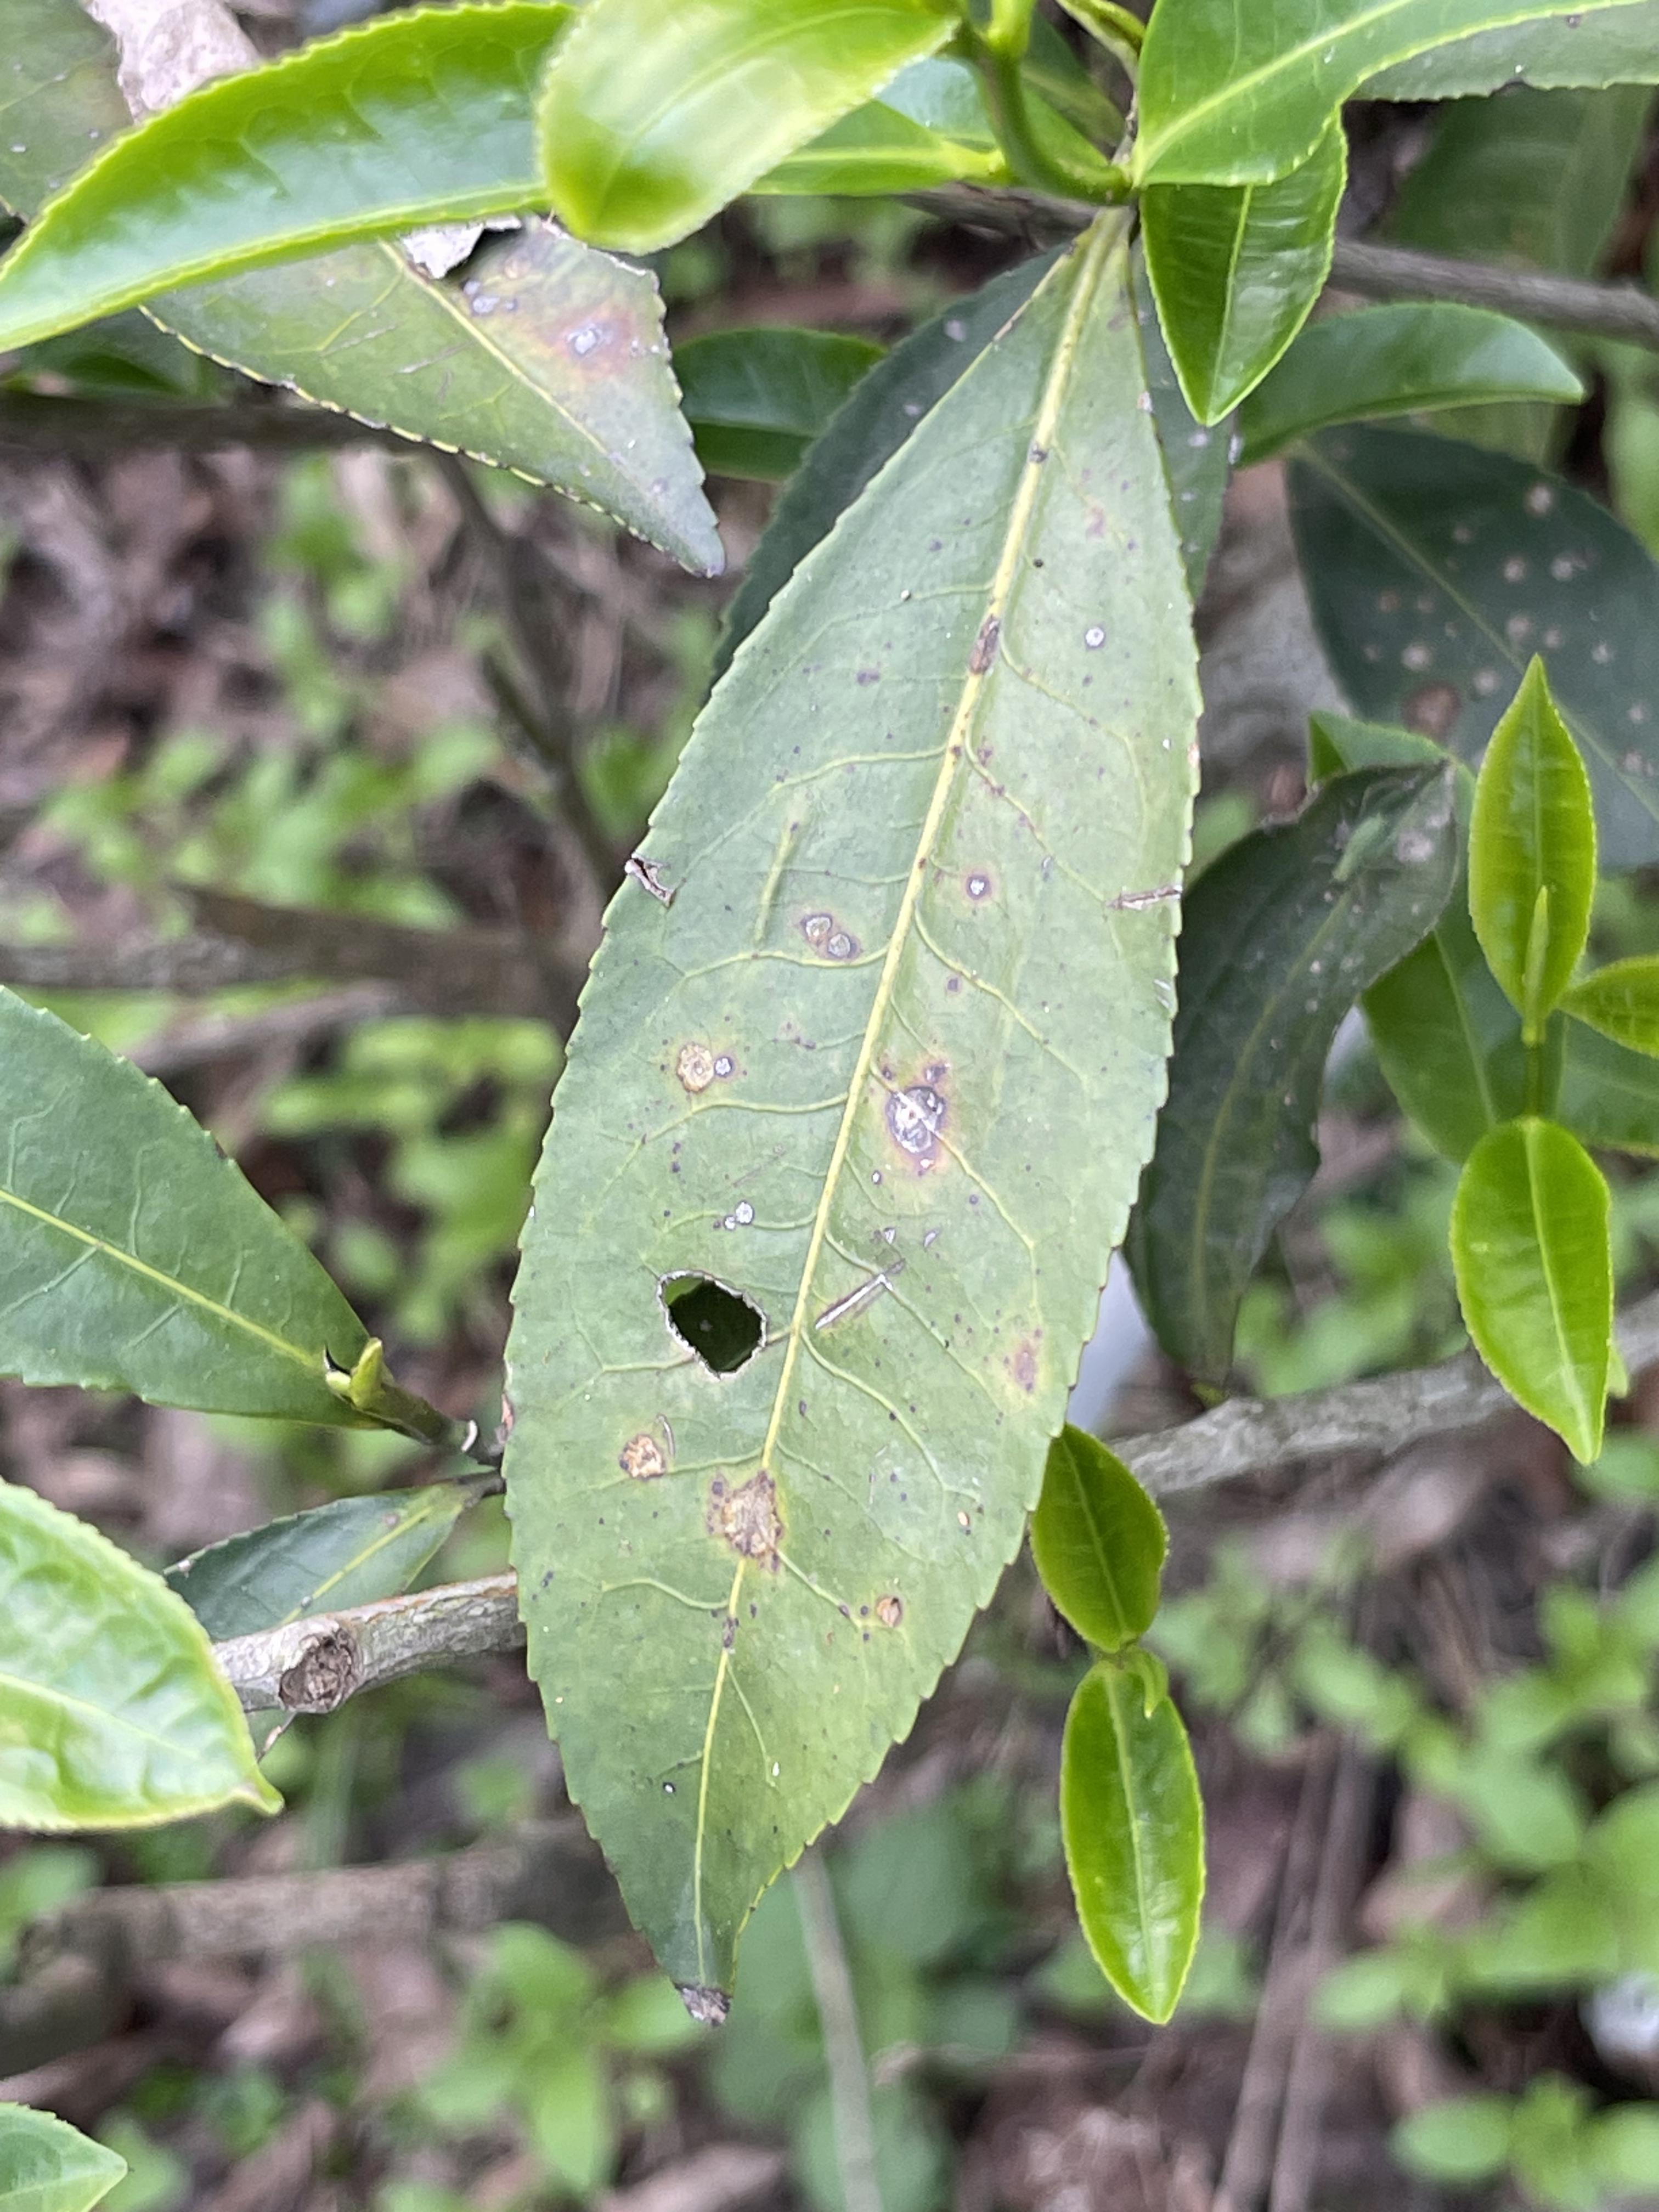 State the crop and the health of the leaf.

tea, red rust
